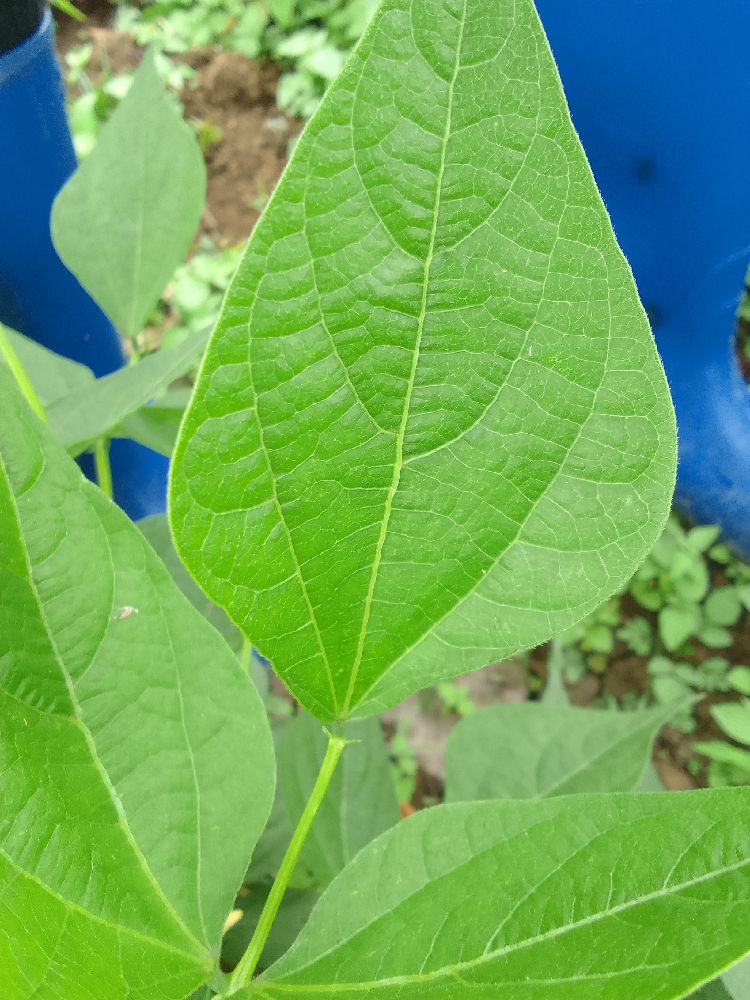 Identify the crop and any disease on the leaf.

common bean, healthy
